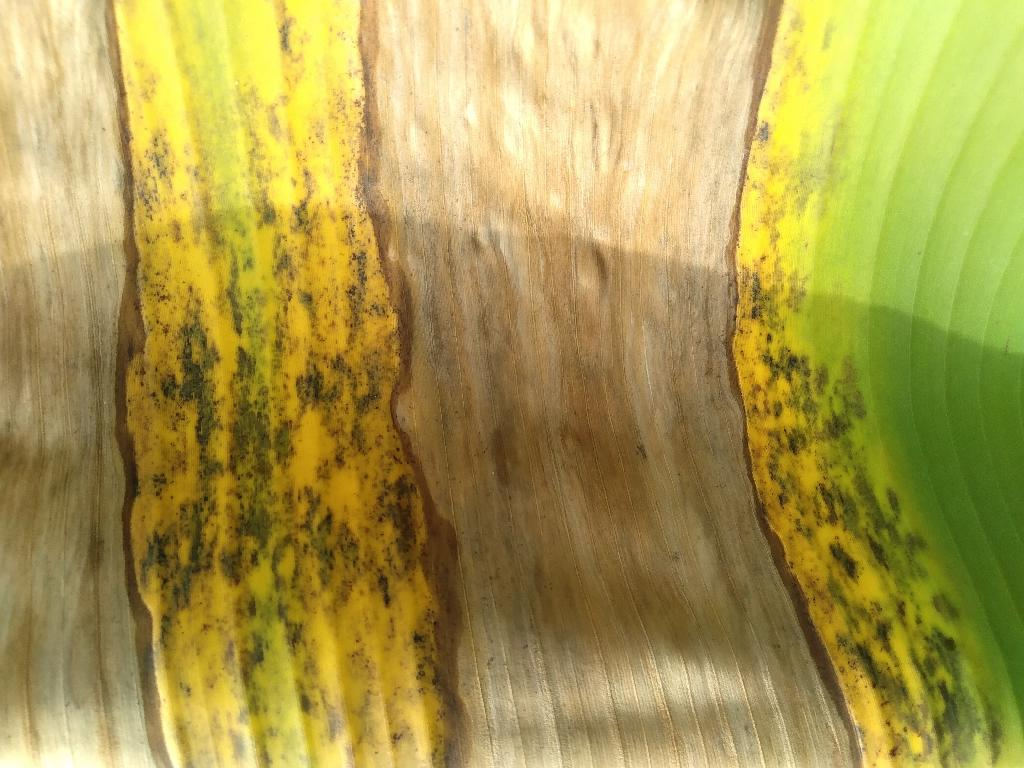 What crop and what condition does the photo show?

banana, black sigatoka
